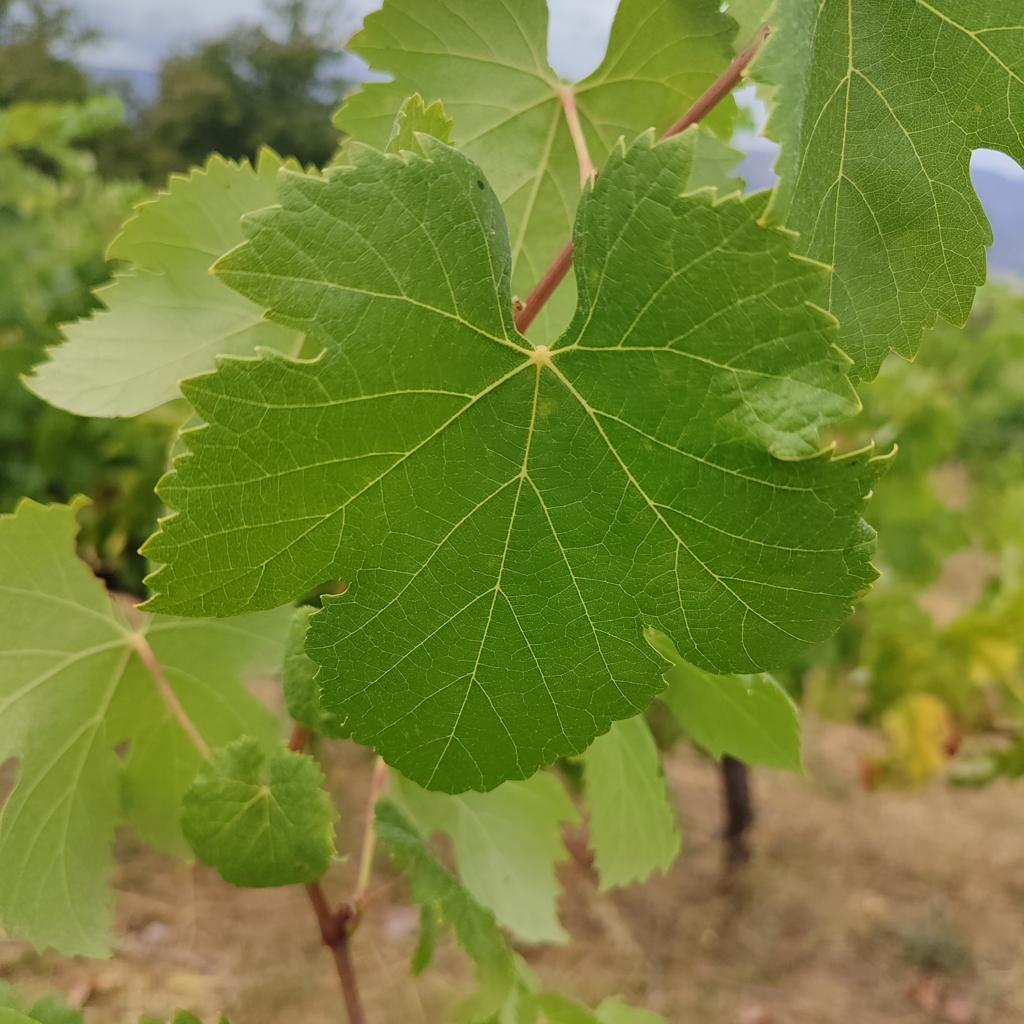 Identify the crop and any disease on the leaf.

grapevine, healthy
